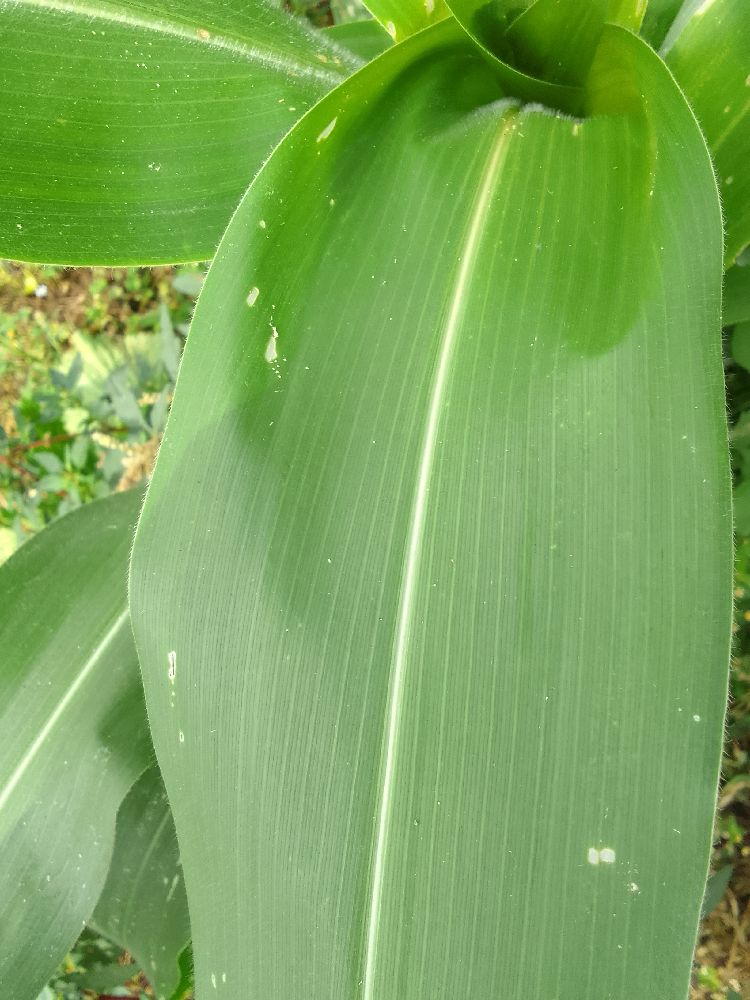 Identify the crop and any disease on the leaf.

maize, healthy
